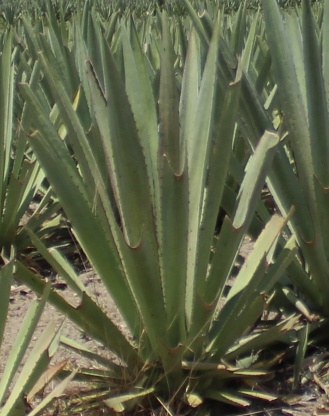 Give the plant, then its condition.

agave, spotted
